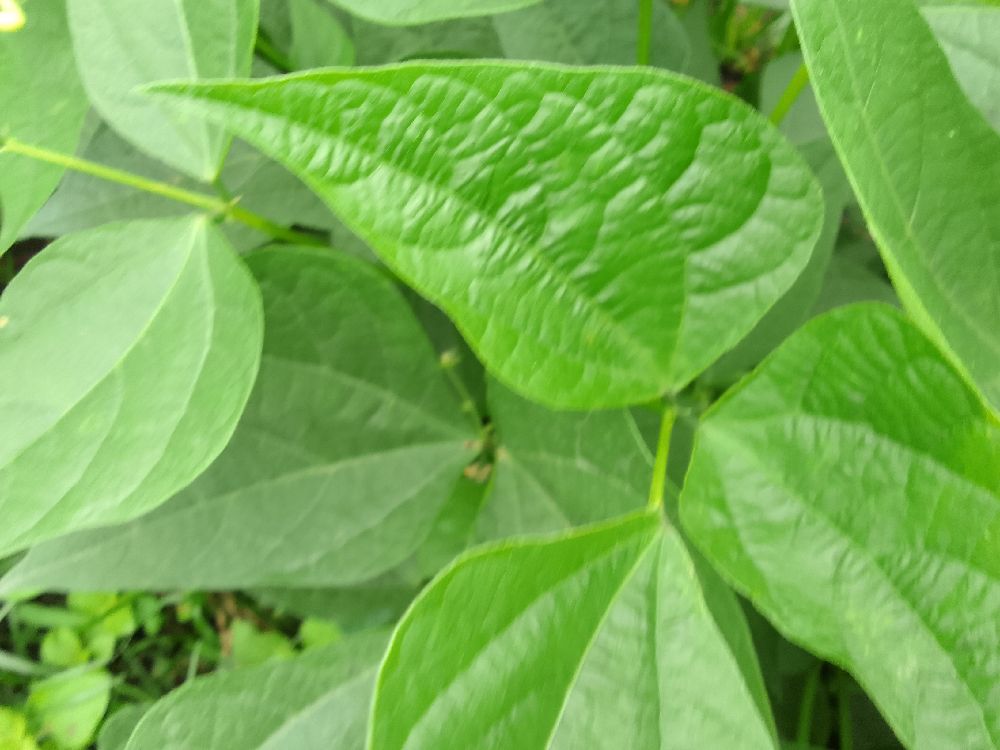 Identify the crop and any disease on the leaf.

common bean, healthy
